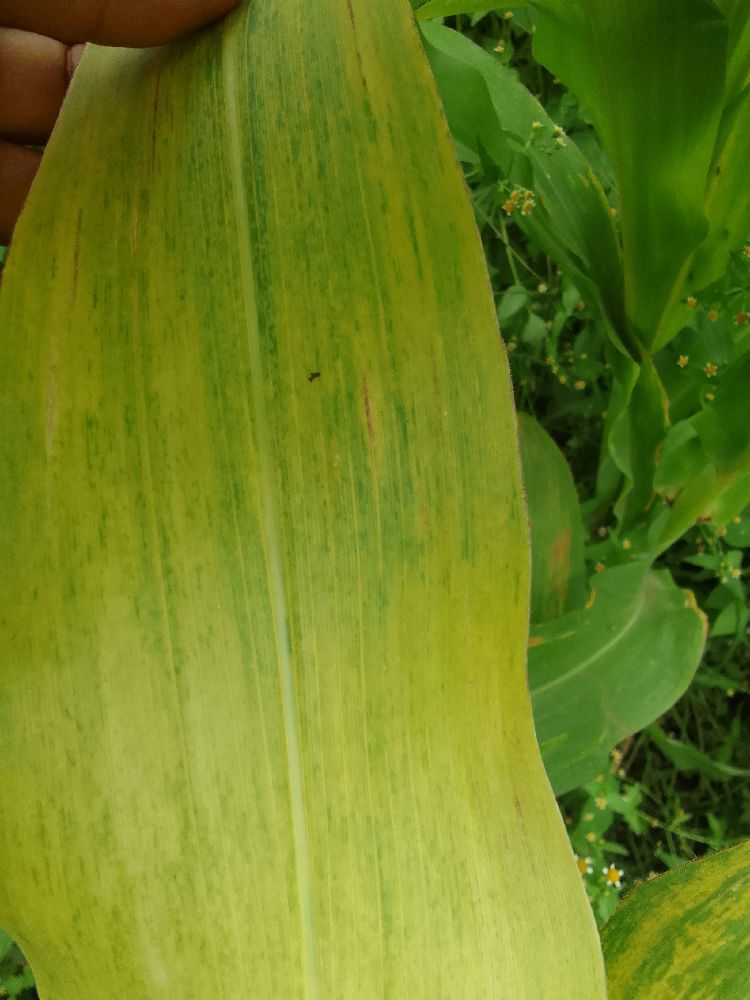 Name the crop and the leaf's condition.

maize, maize lethal necrosis
